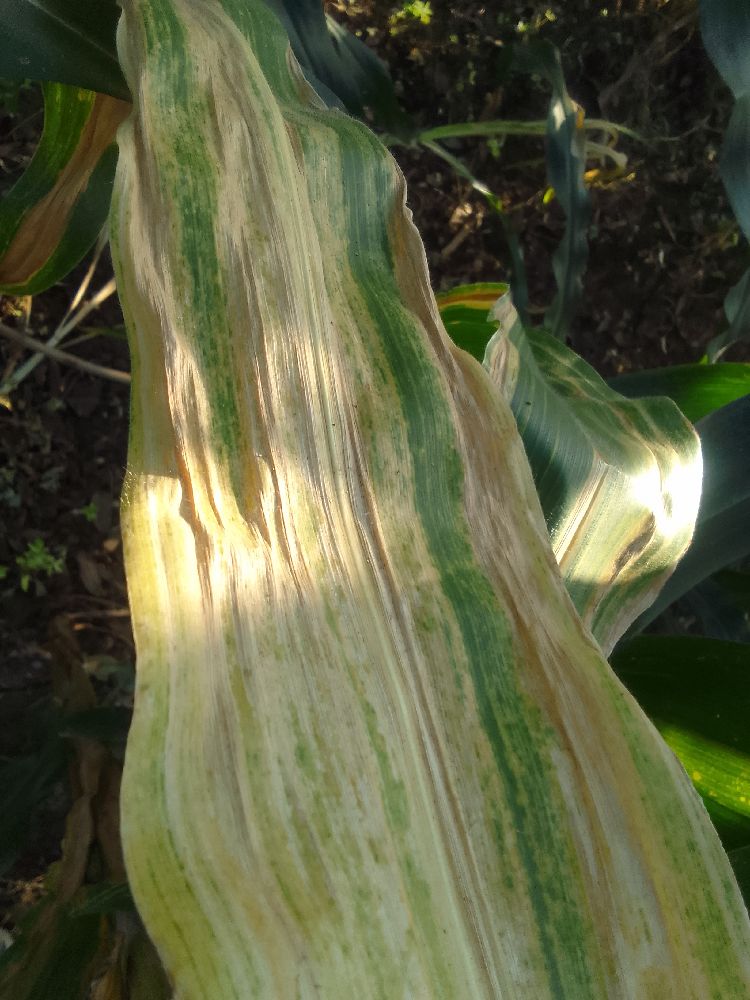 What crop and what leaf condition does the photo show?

maize, maize lethal necrosis
